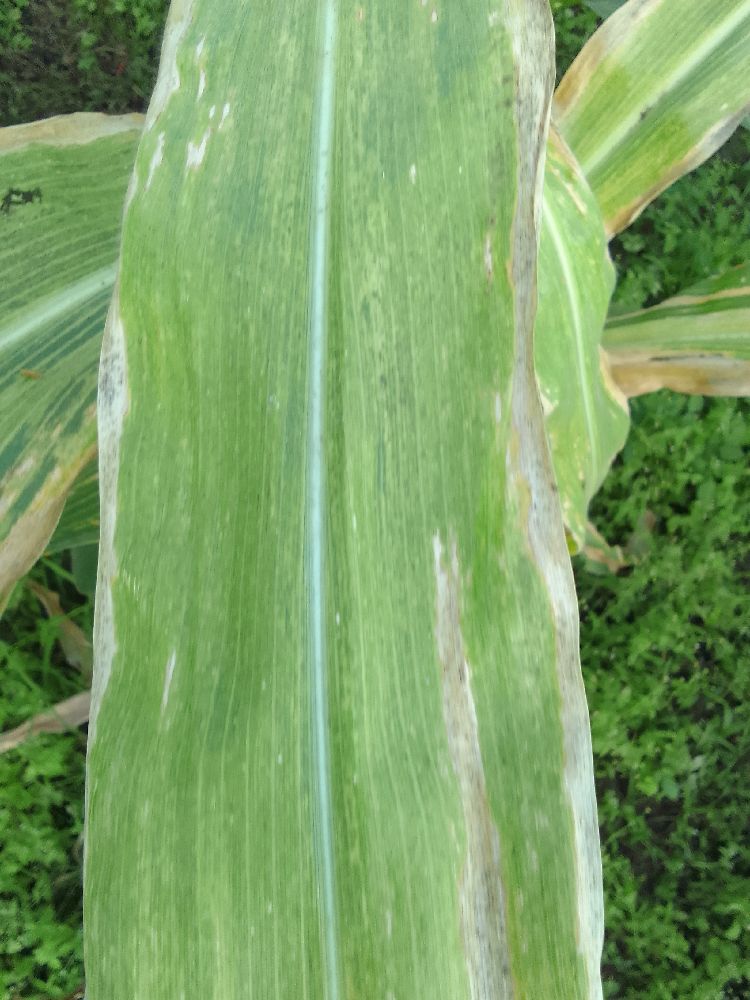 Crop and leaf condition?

maize, maize lethal necrosis
